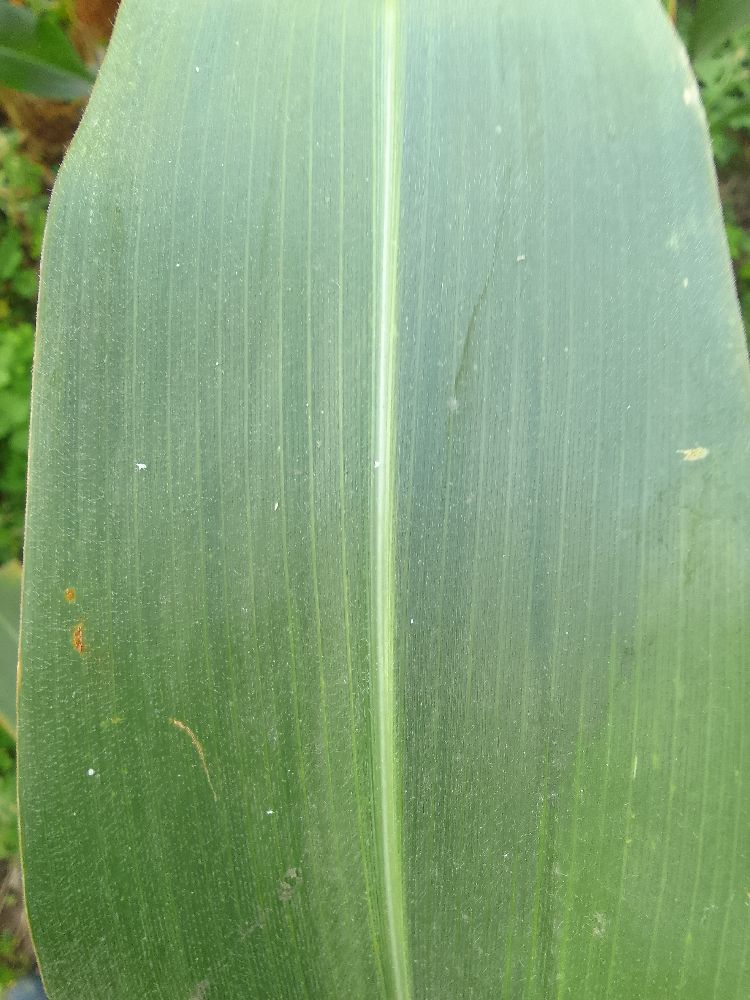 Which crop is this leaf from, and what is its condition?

maize, healthy
